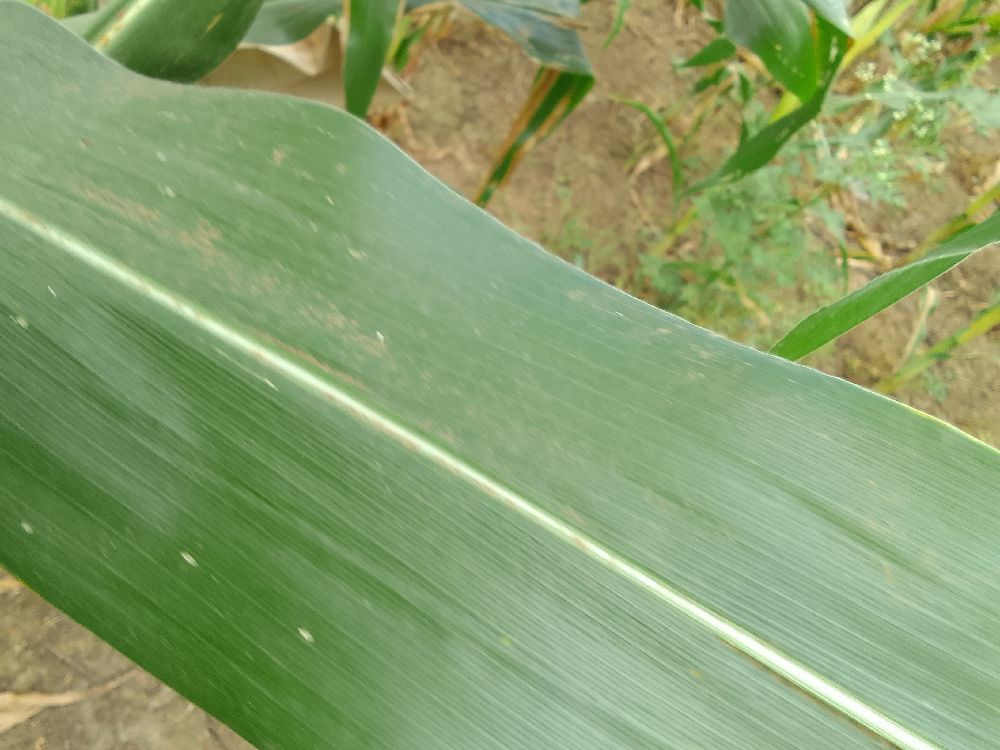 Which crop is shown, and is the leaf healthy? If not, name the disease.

maize, healthy
